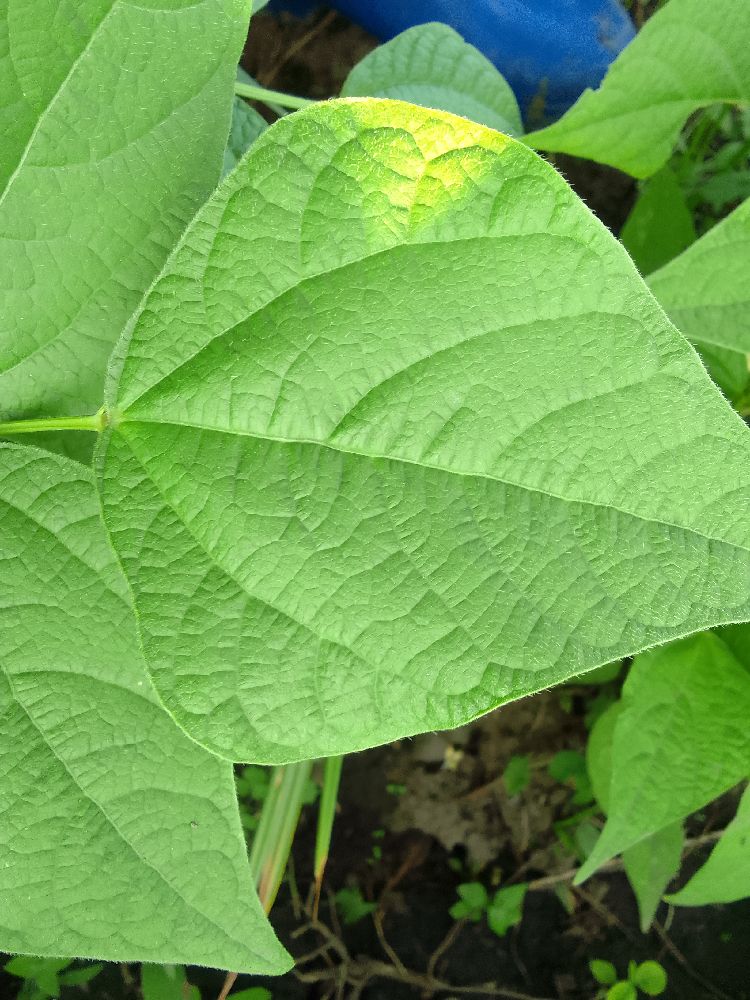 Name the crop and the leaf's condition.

common bean, healthy
